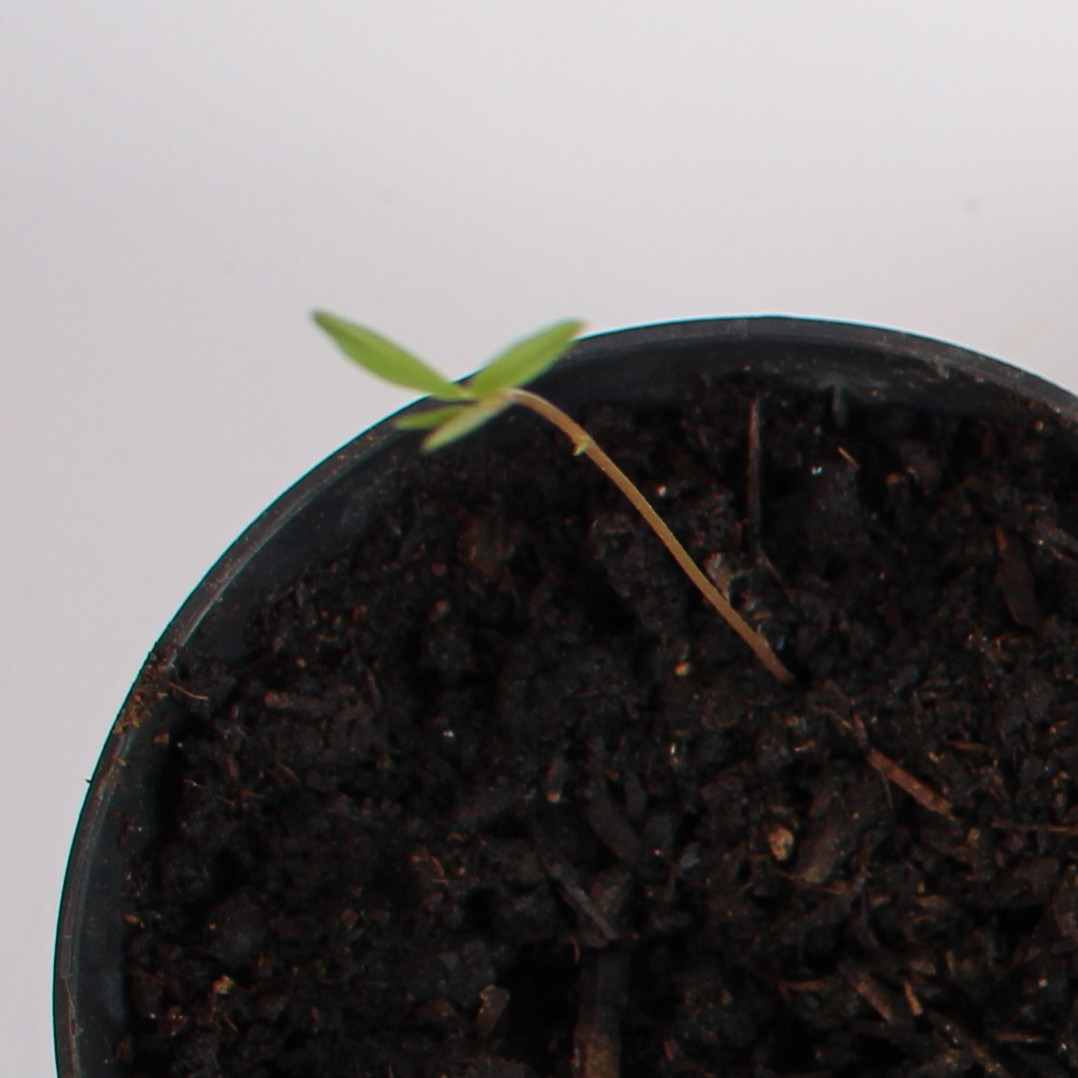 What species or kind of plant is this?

Vicia sativa
